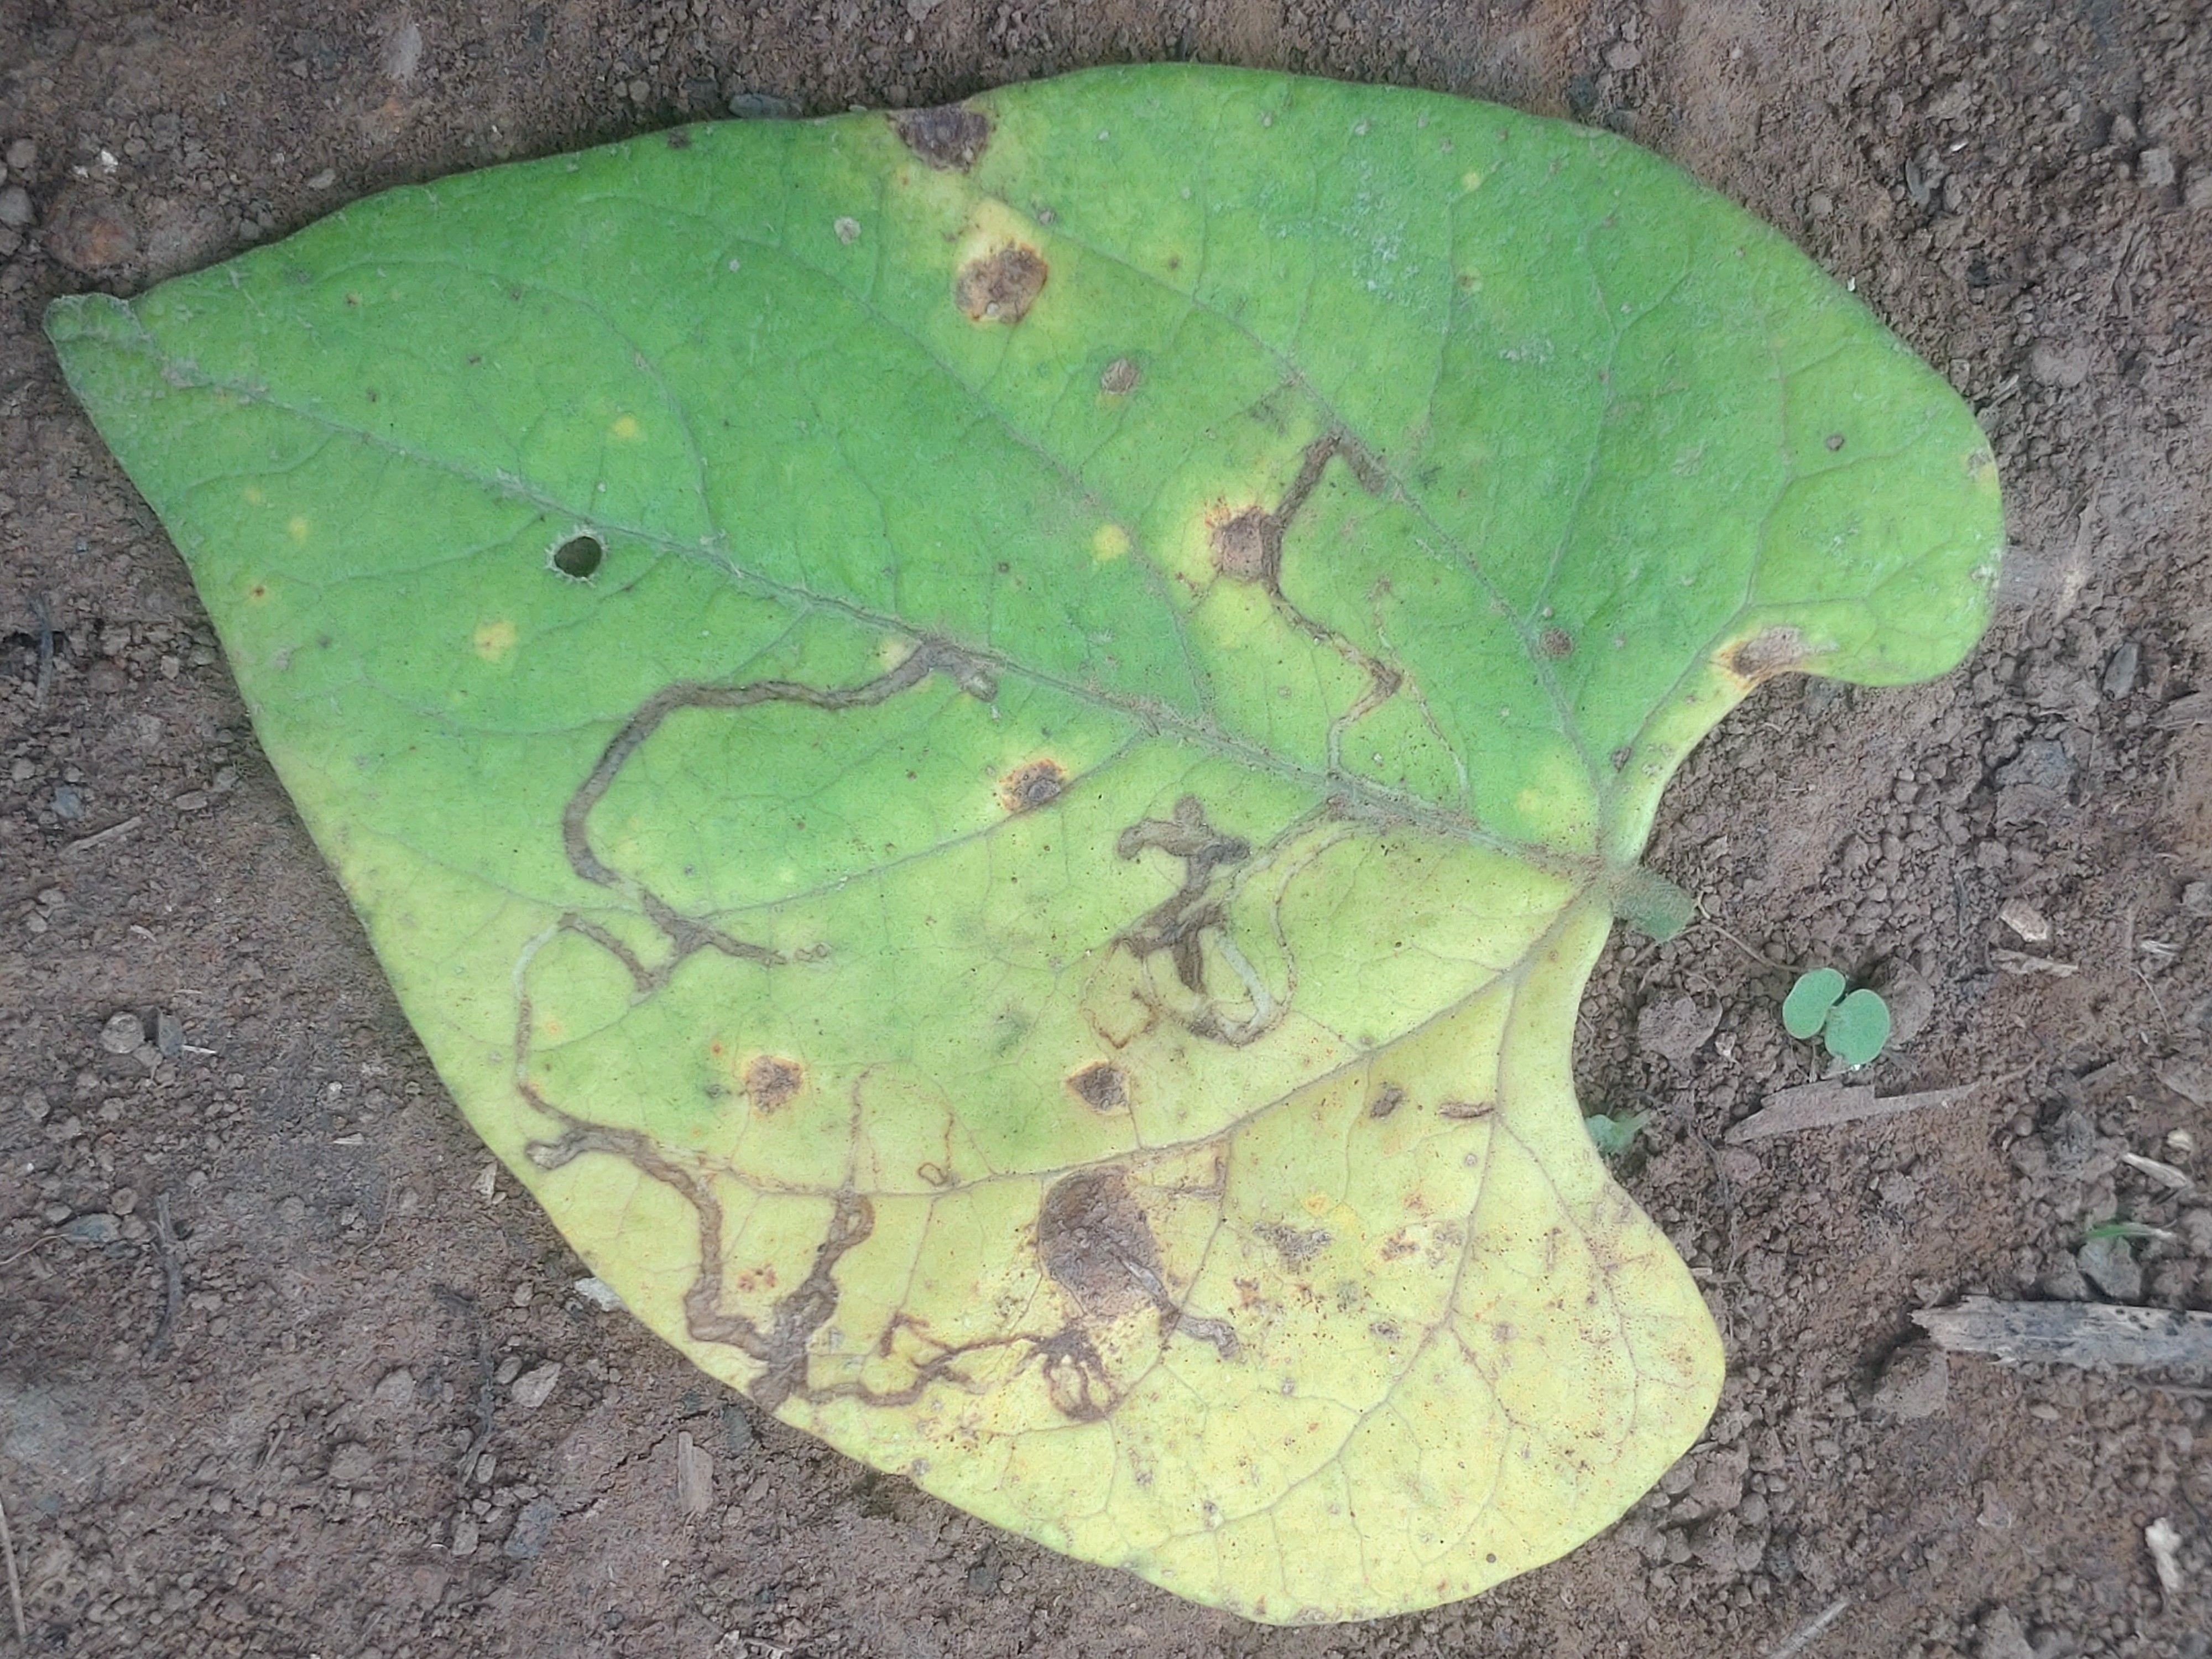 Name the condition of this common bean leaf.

anthracnose
